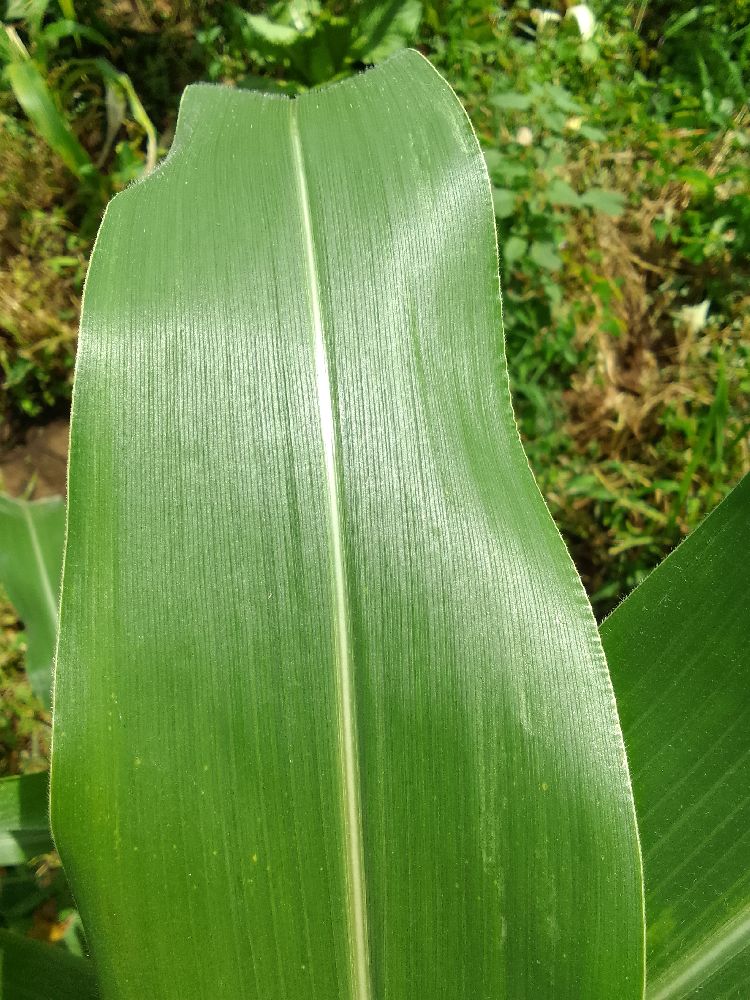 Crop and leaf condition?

maize, healthy
